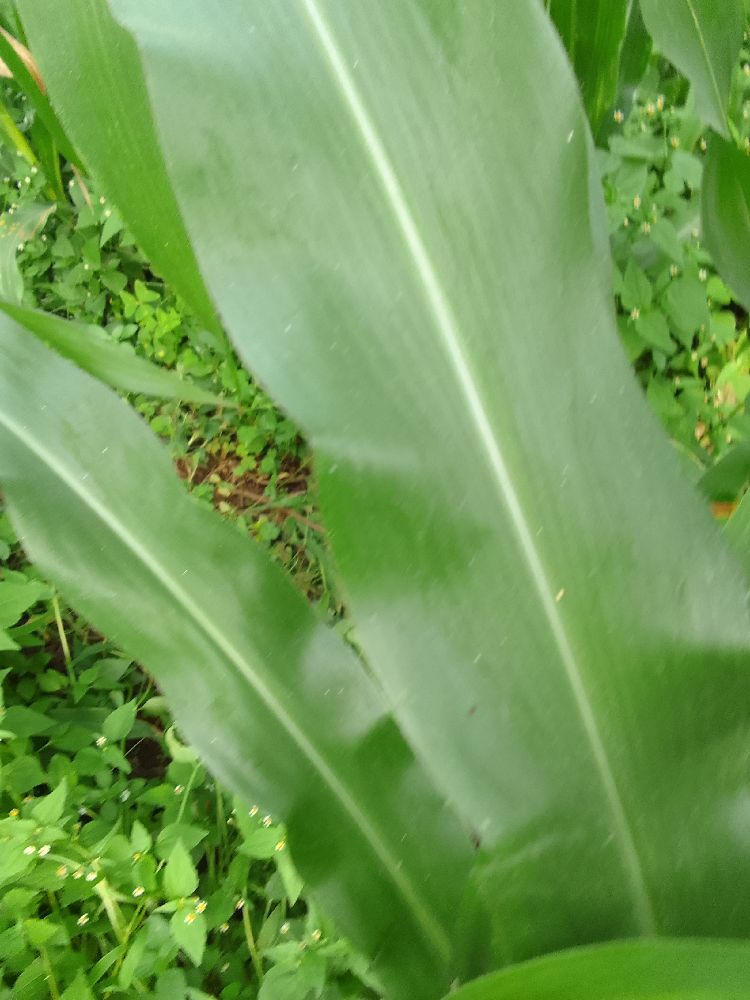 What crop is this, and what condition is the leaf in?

maize, healthy
